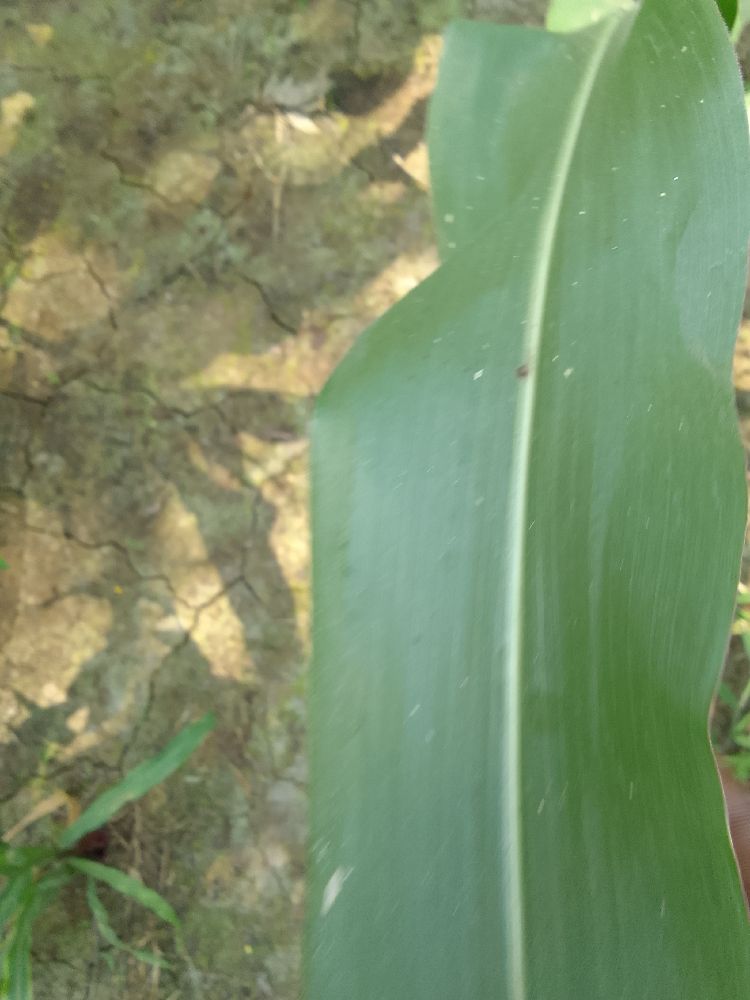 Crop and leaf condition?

maize, healthy
